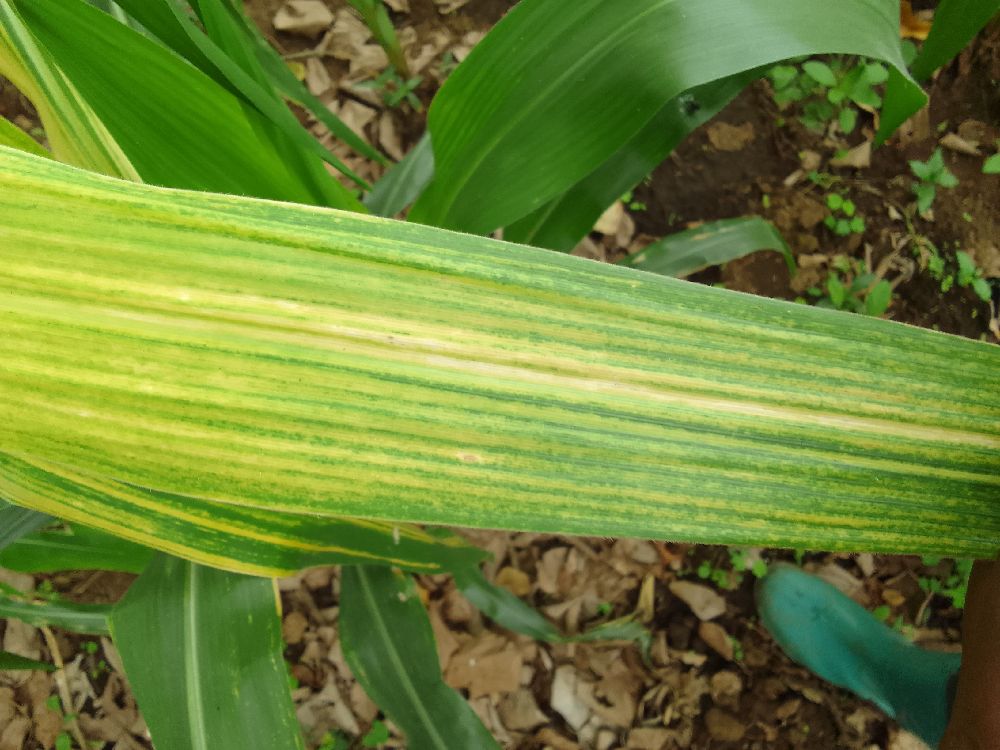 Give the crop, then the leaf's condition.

maize, maize lethal necrosis
